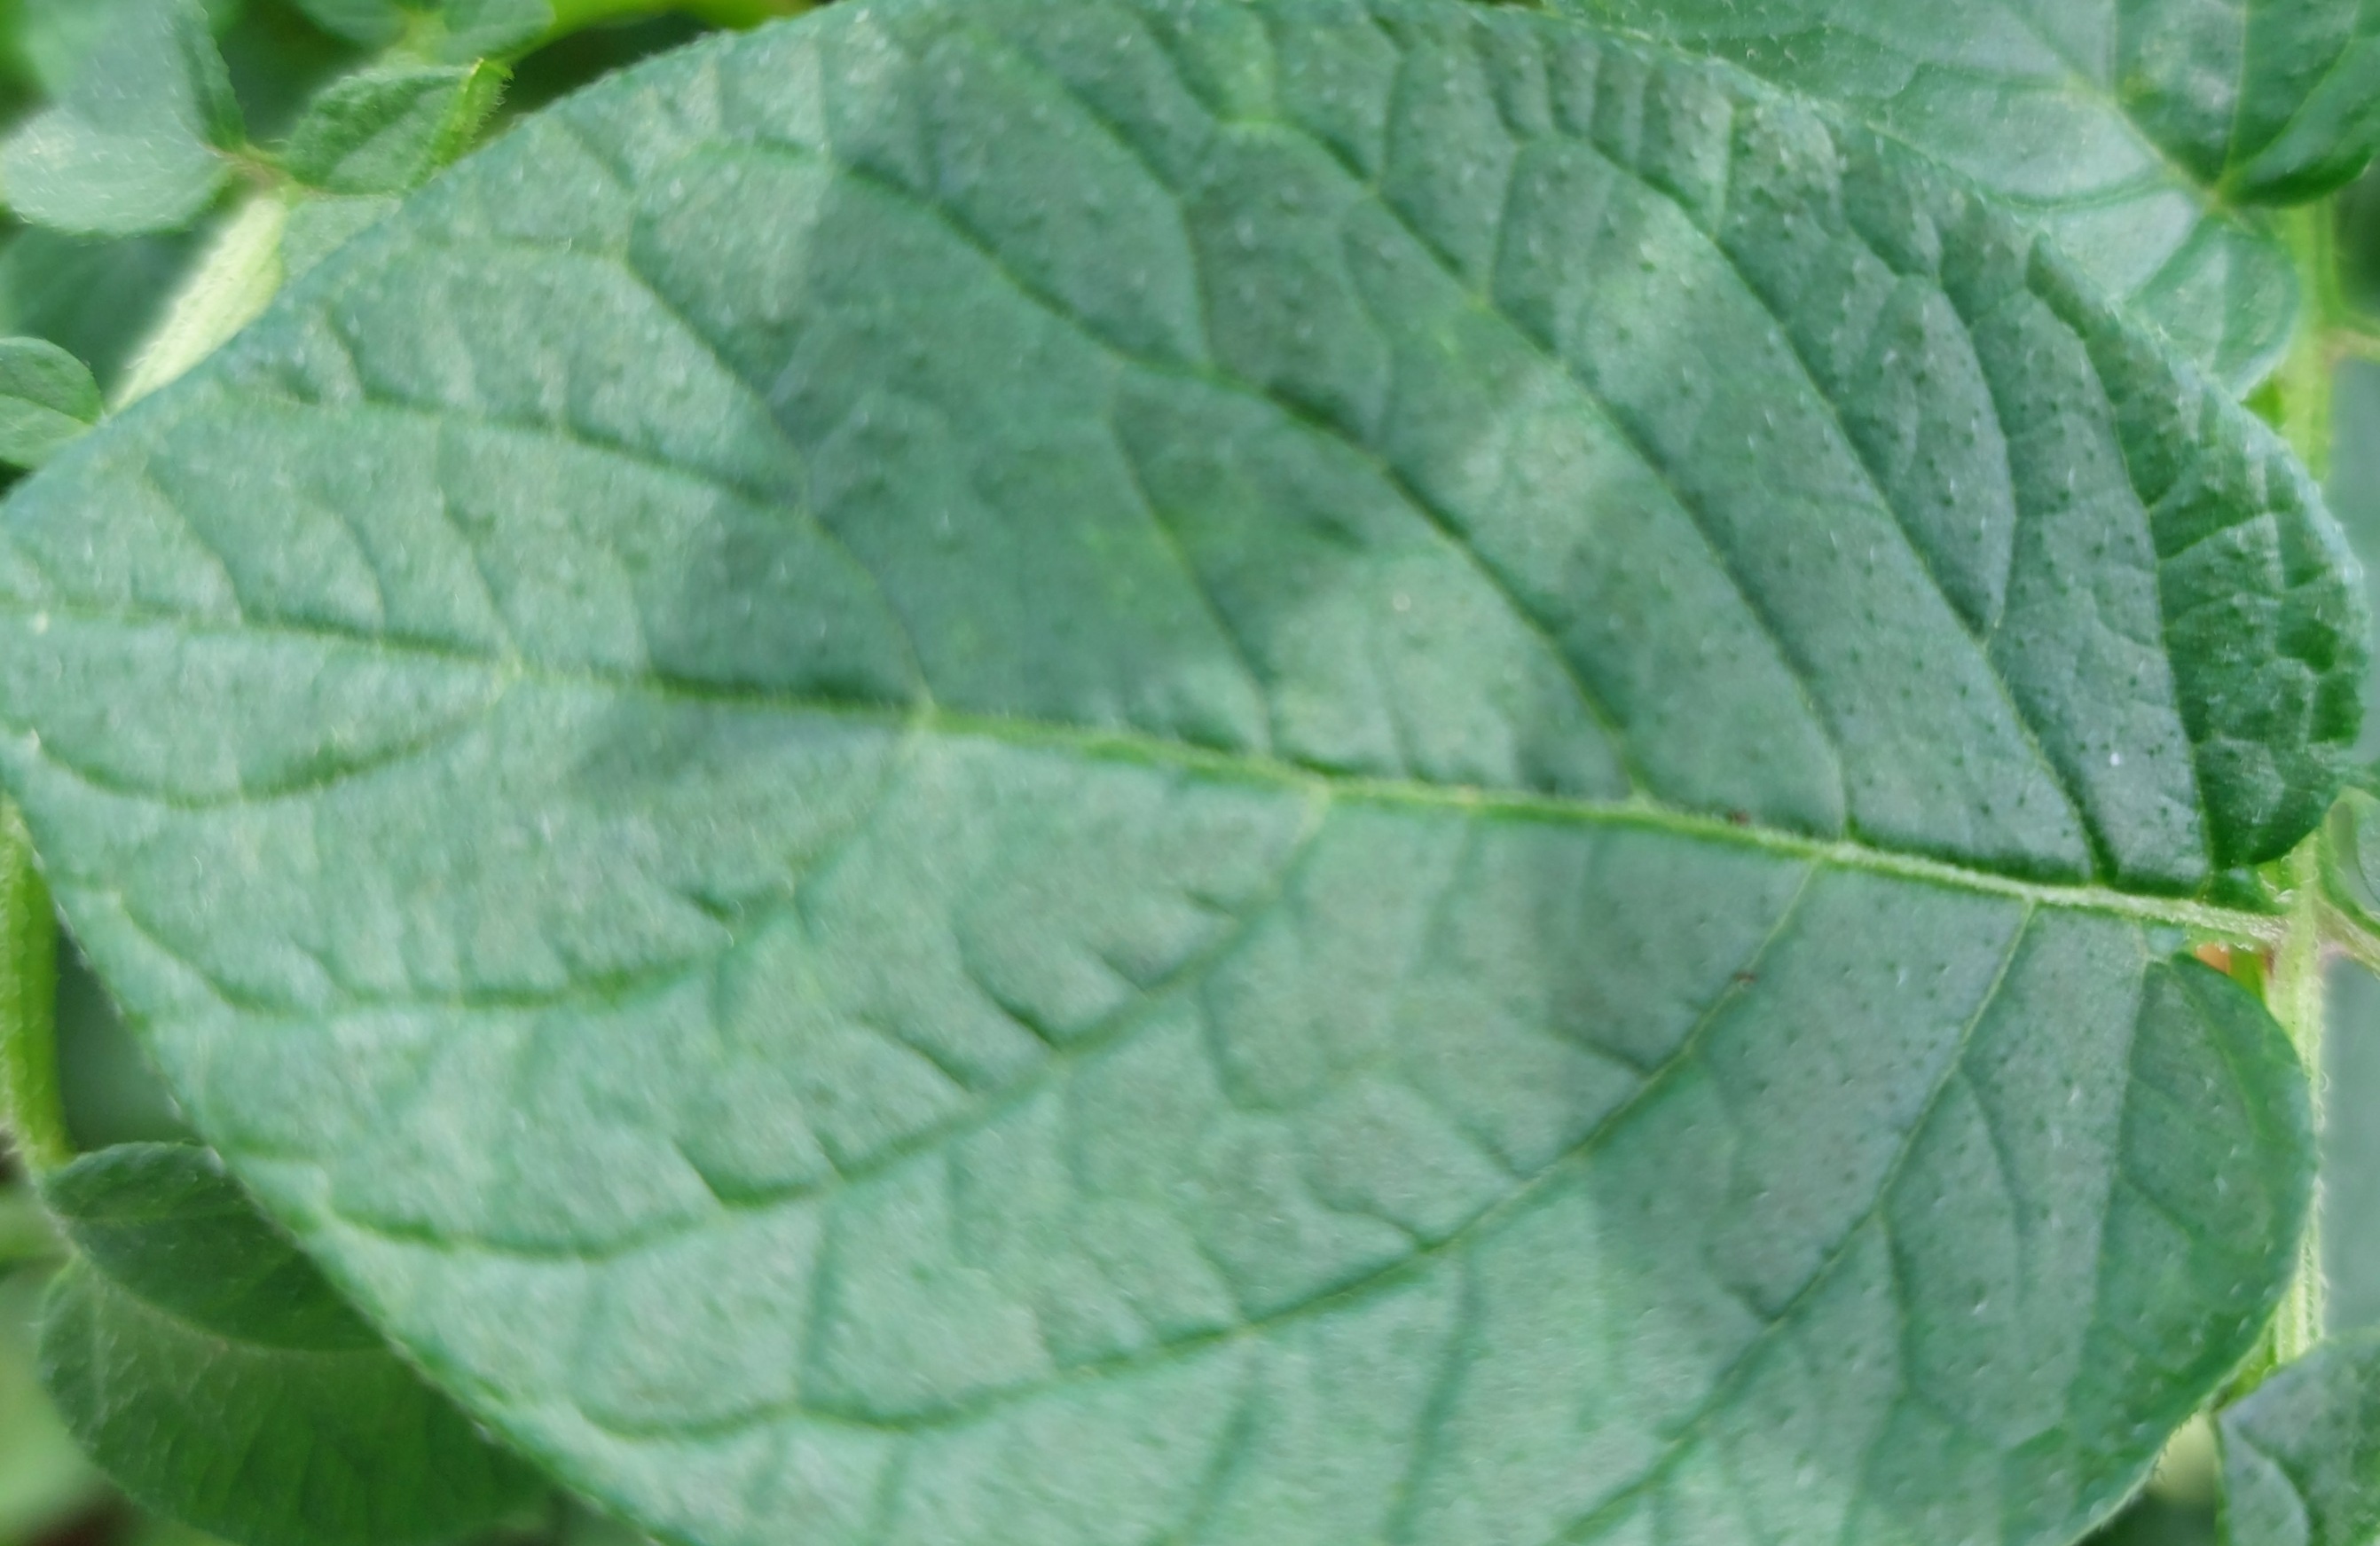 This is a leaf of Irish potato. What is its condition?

healthy
